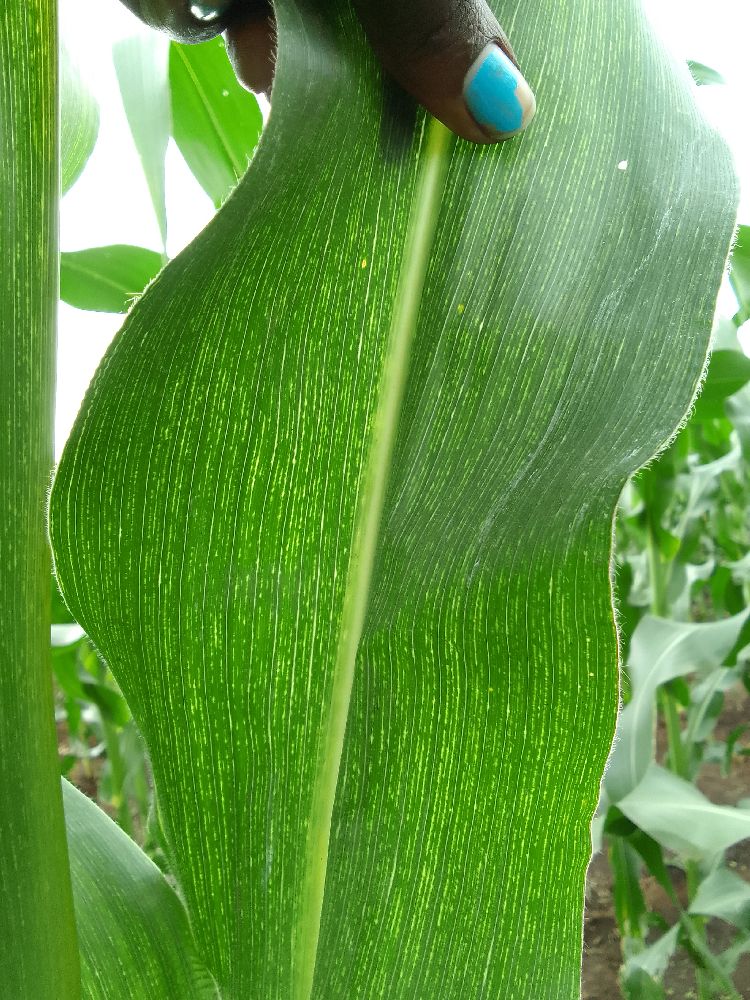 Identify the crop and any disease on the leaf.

maize, maize streak virus
